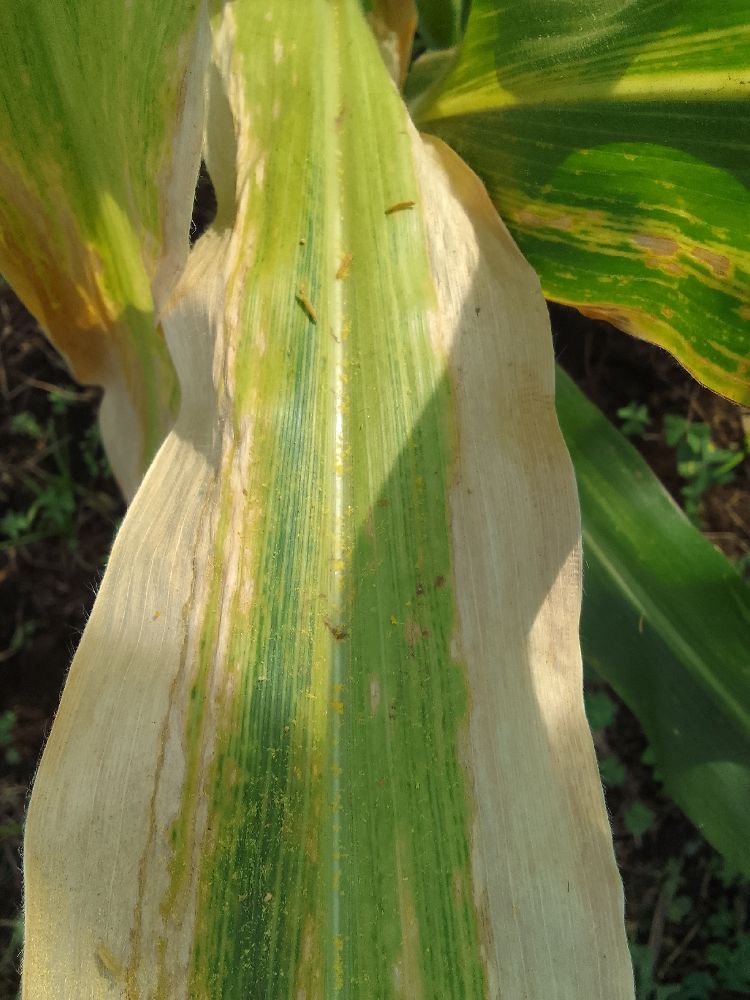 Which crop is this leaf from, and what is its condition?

maize, maize lethal necrosis
